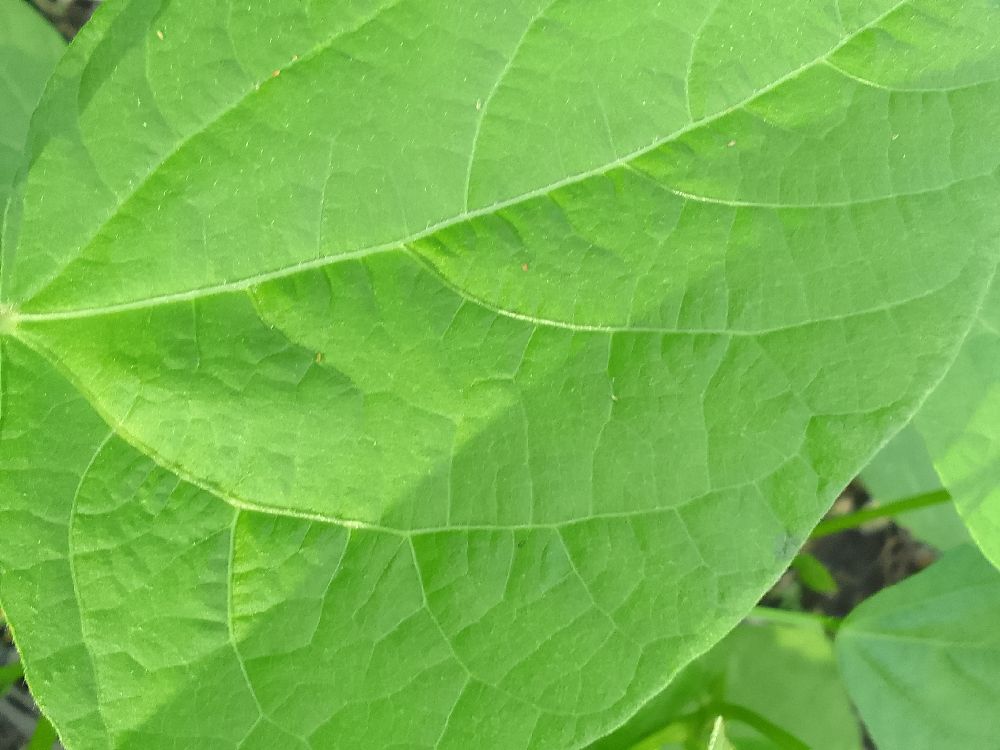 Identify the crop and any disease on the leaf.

common bean, healthy
